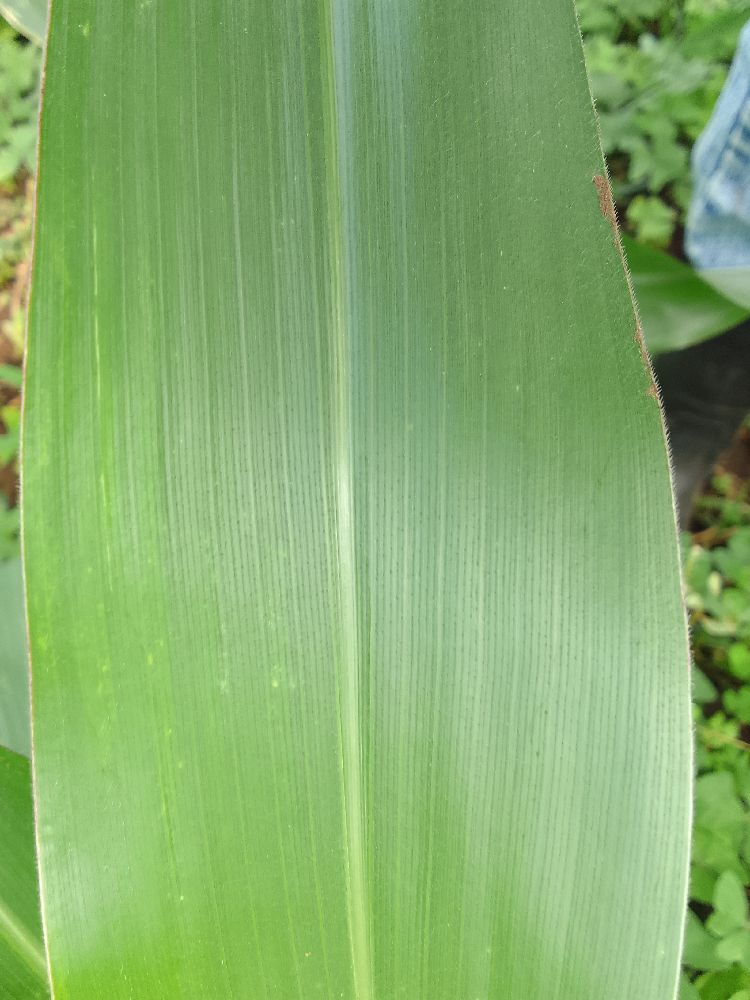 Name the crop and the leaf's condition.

maize, healthy
